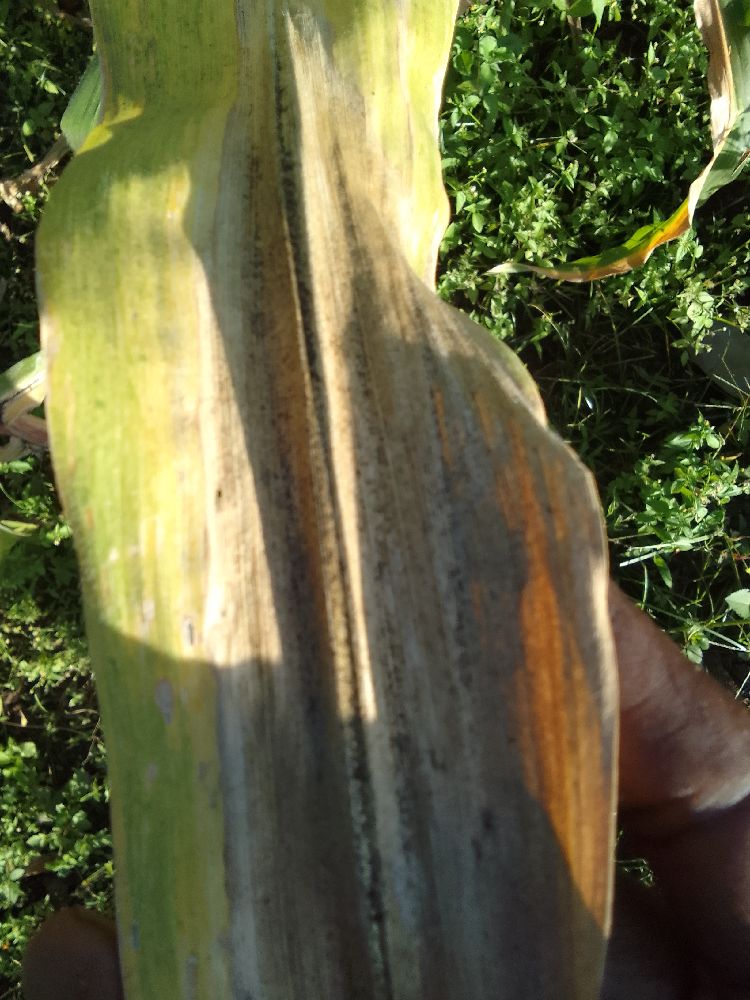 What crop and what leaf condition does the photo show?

maize, maize lethal necrosis
